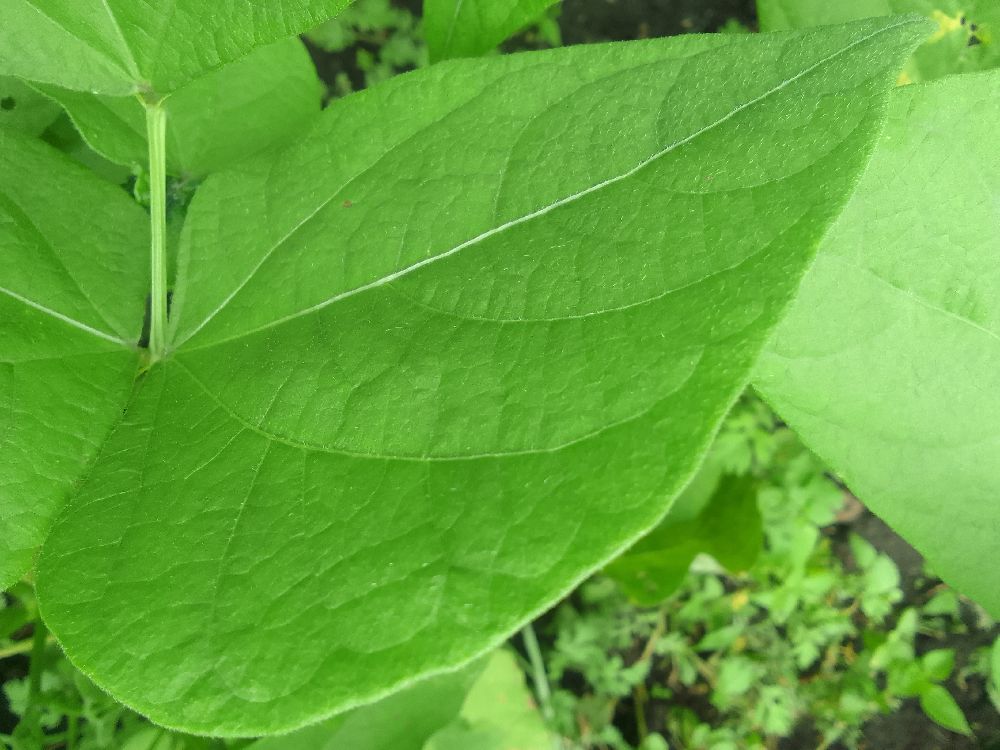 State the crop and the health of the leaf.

common bean, healthy
